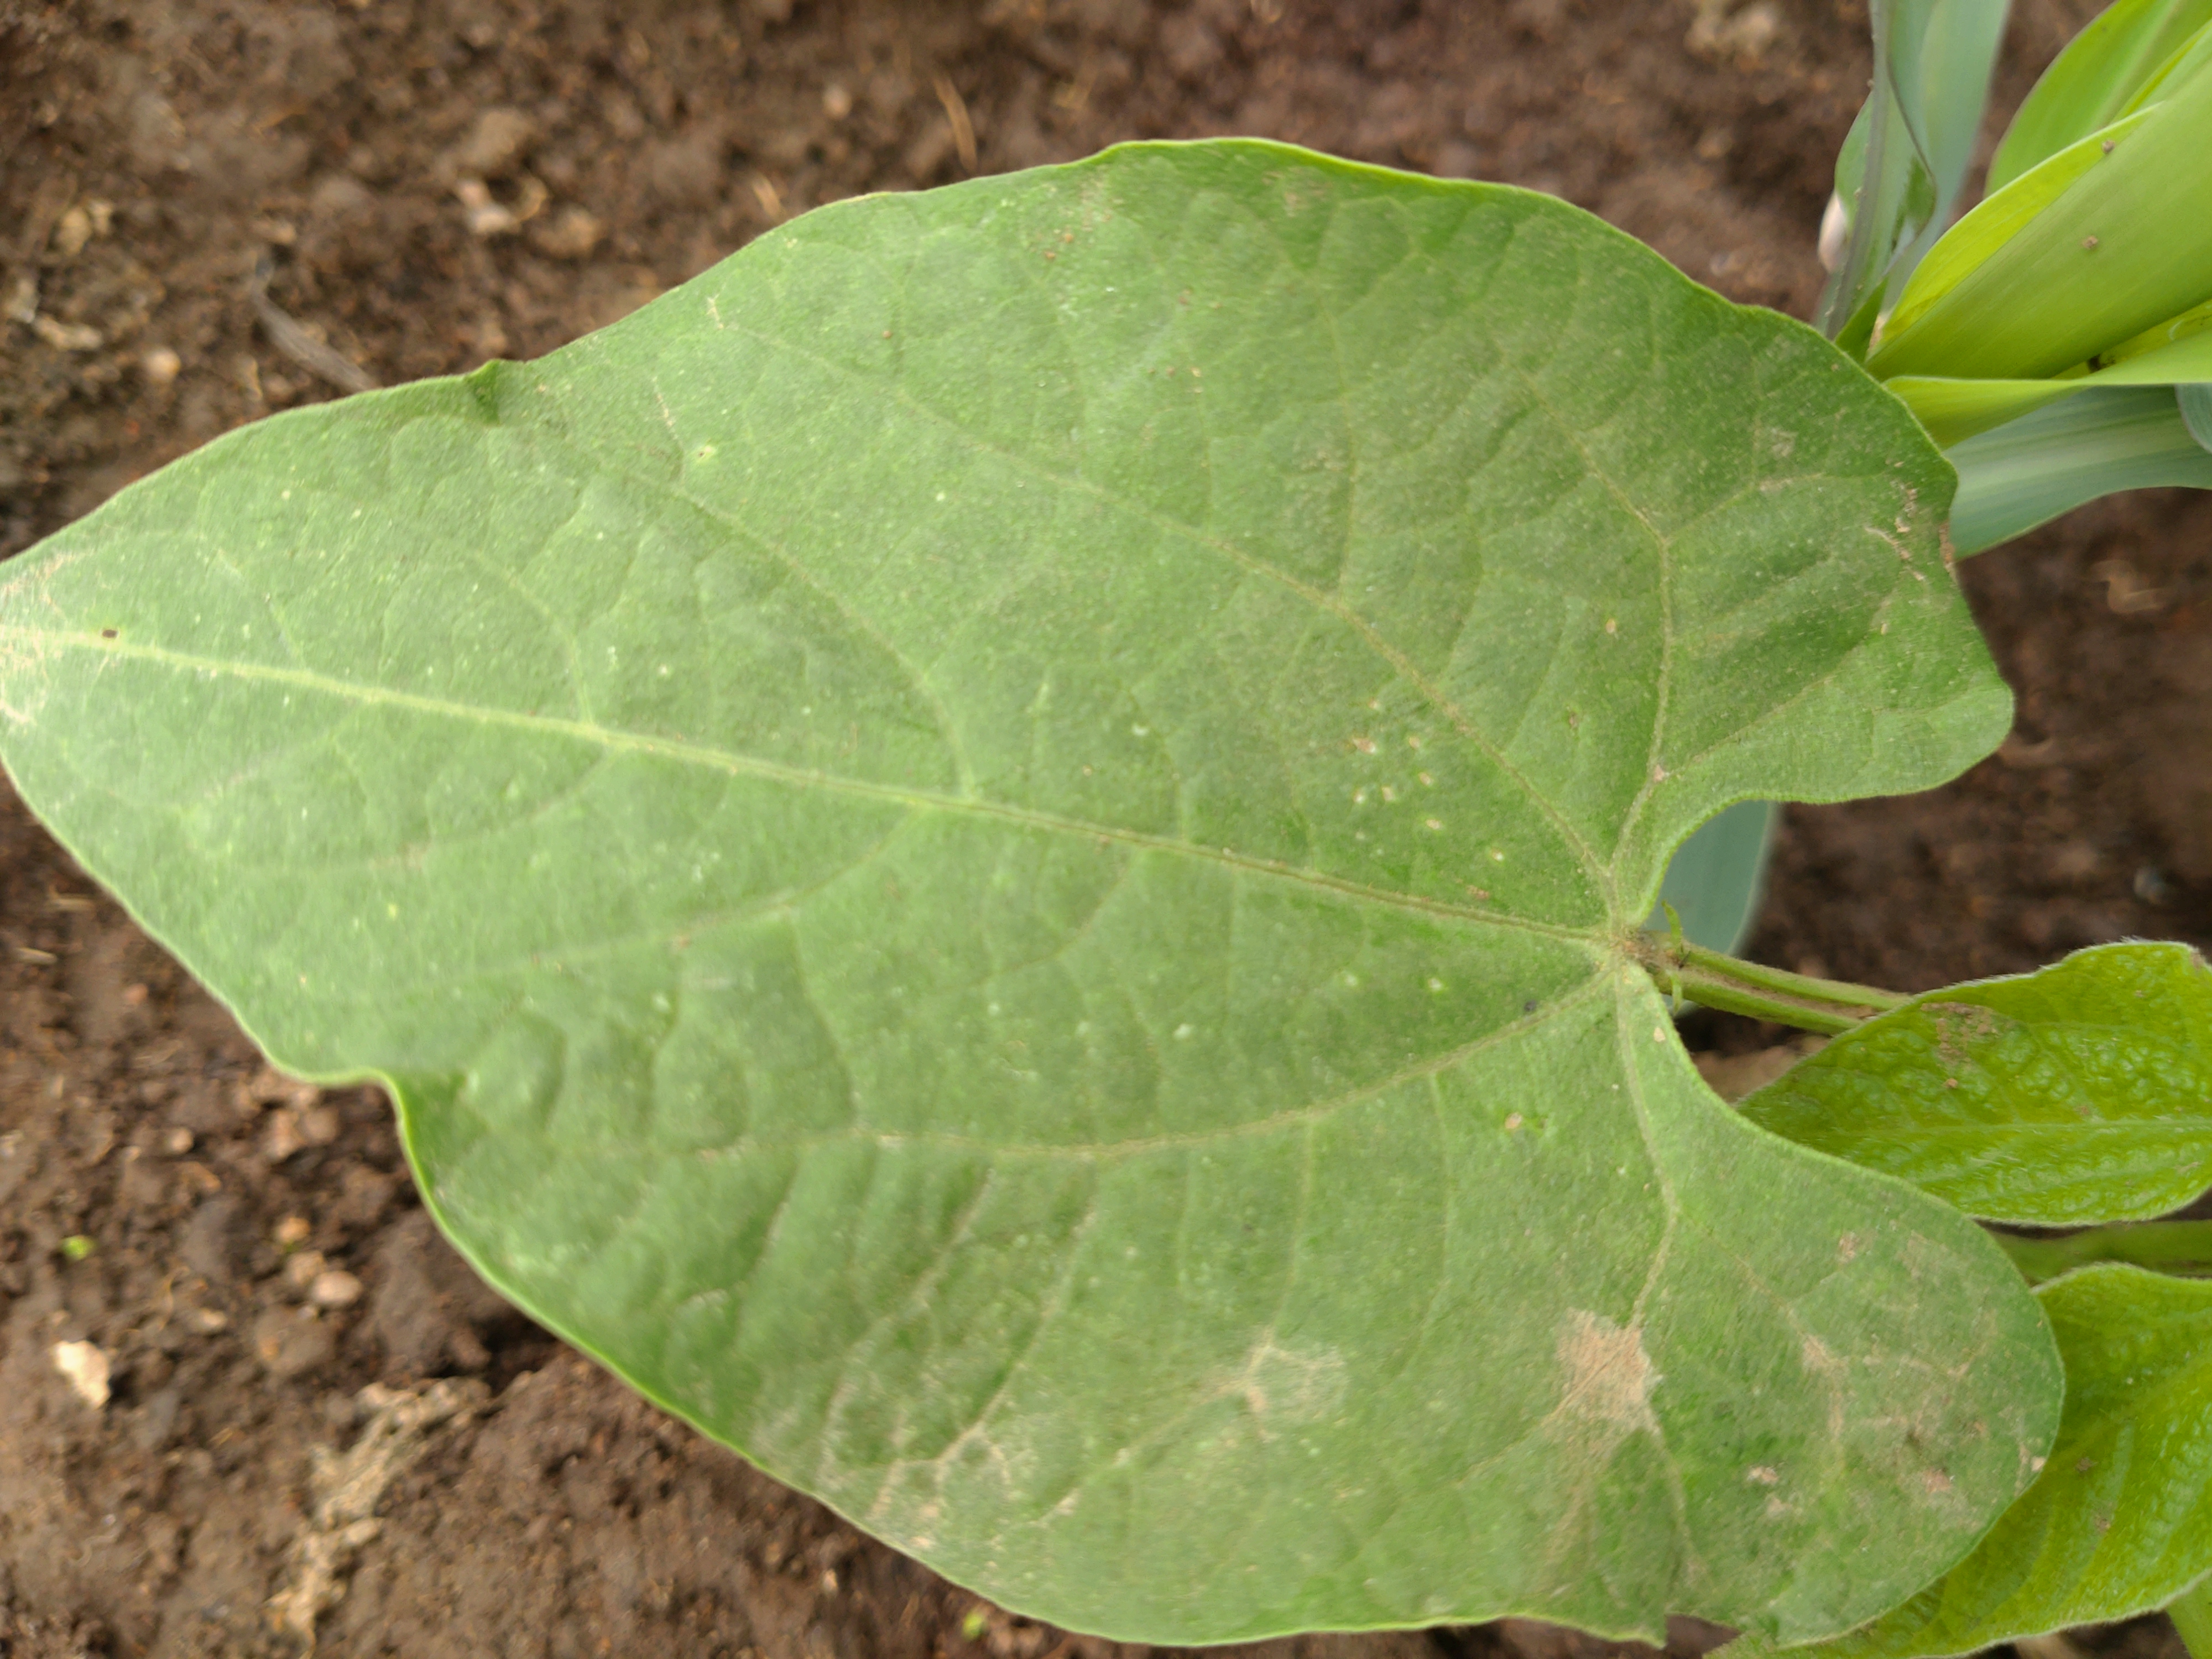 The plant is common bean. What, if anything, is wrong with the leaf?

healthy
